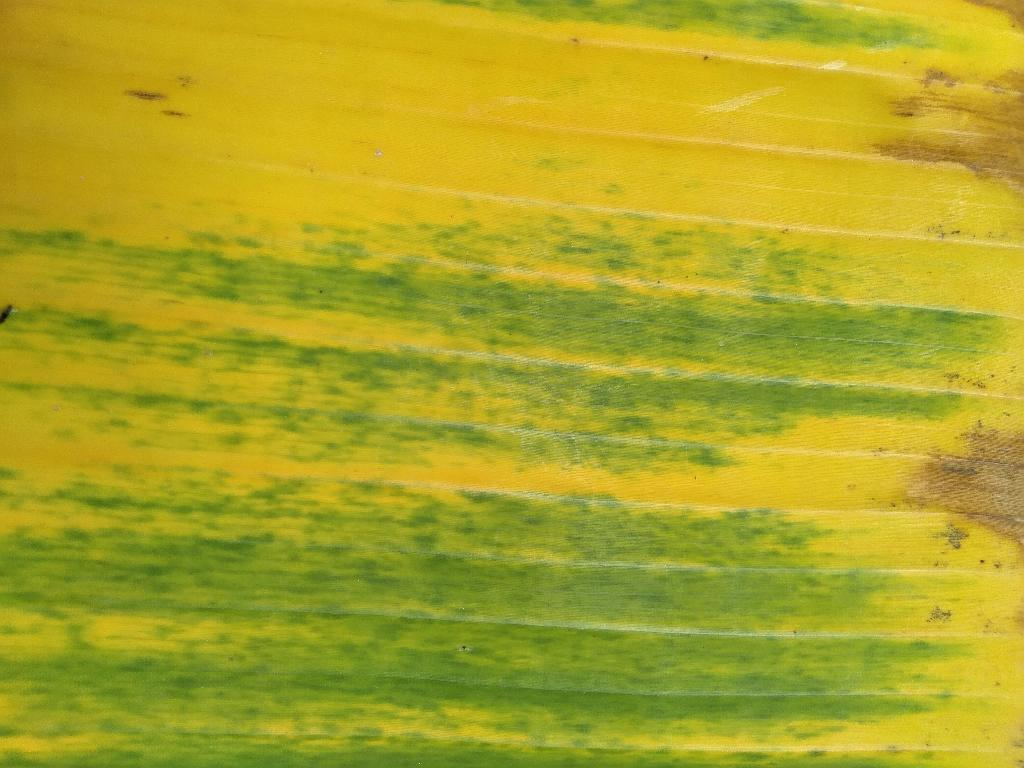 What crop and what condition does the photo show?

banana, fusarium wilt race 1
